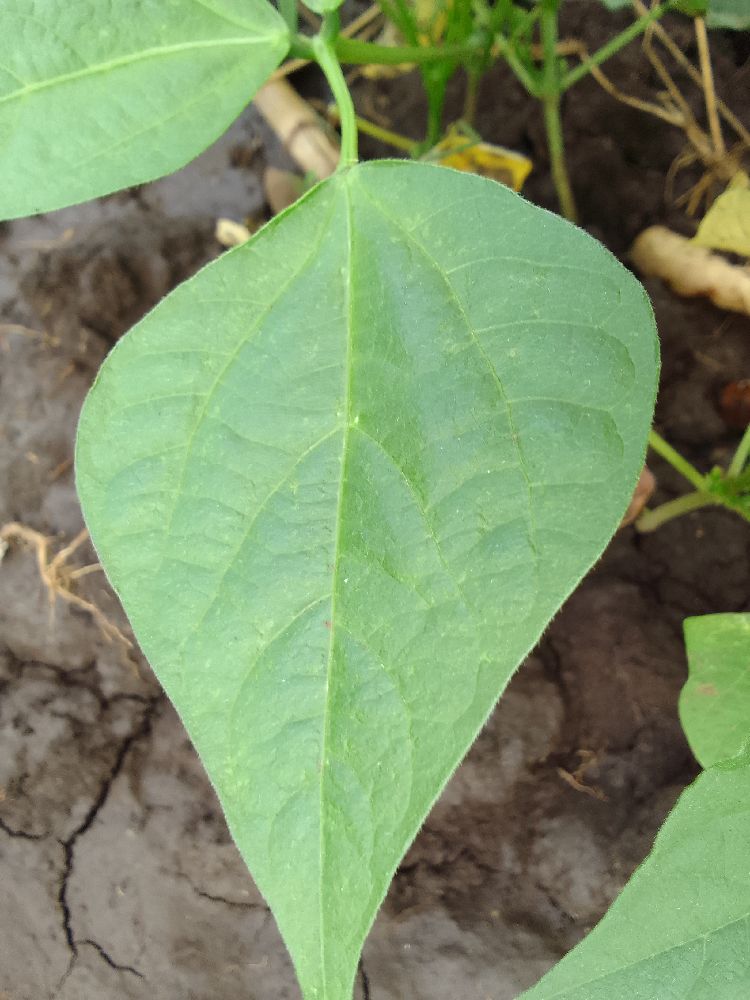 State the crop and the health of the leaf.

common bean, healthy
